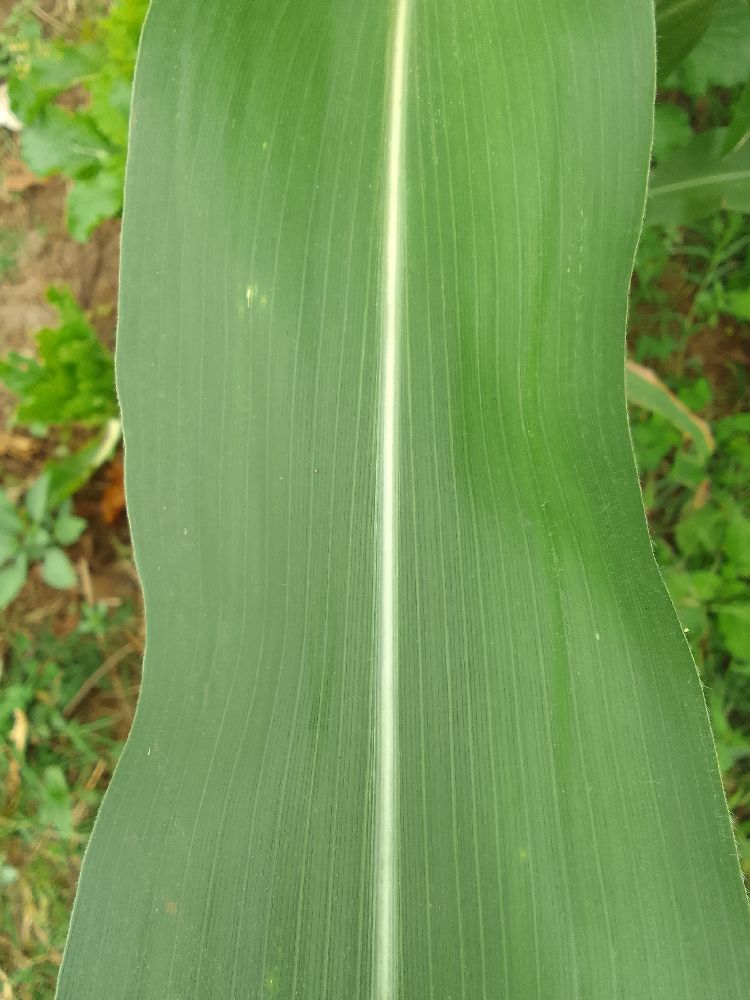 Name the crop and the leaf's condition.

maize, healthy
